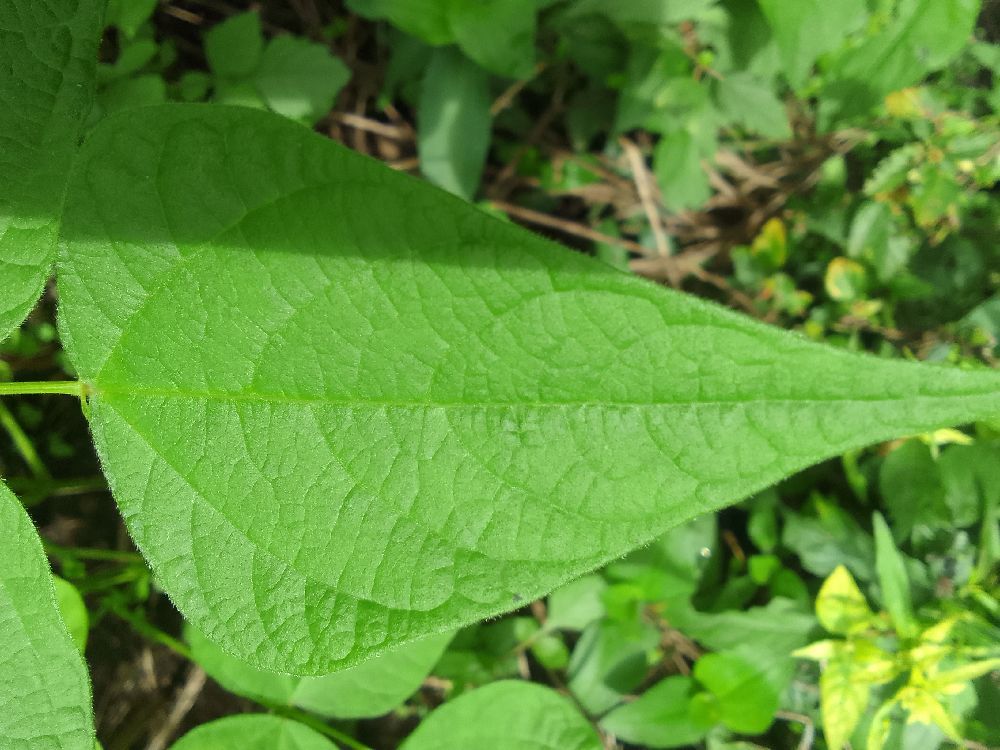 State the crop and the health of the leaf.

common bean, healthy
